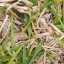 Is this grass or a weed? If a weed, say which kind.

grass
